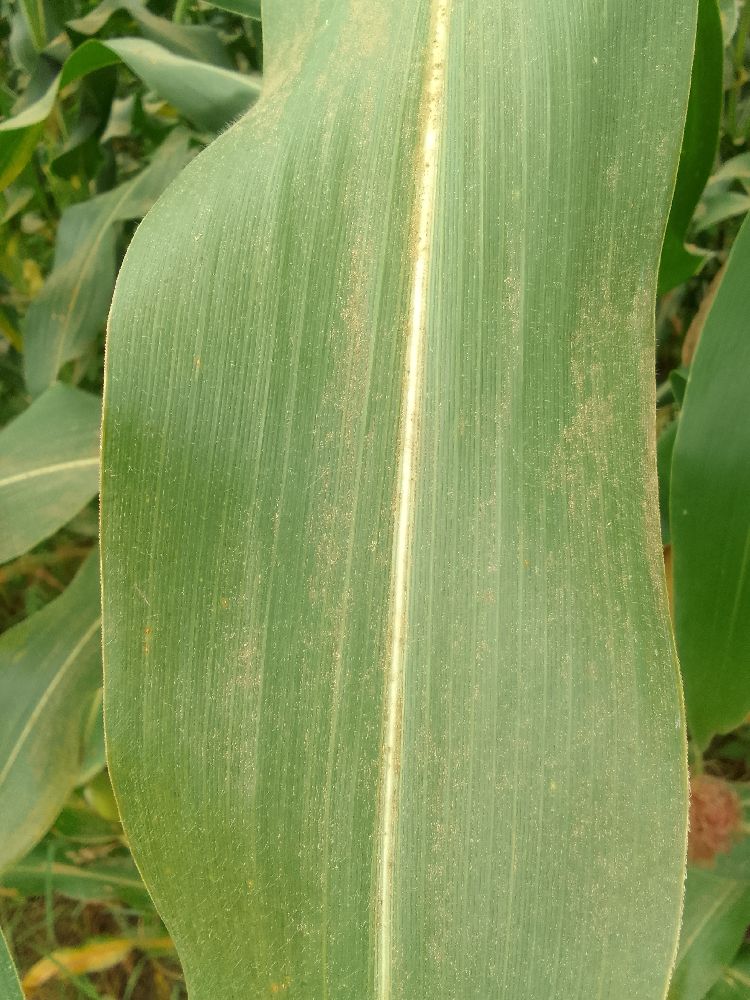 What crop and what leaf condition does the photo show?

maize, healthy
